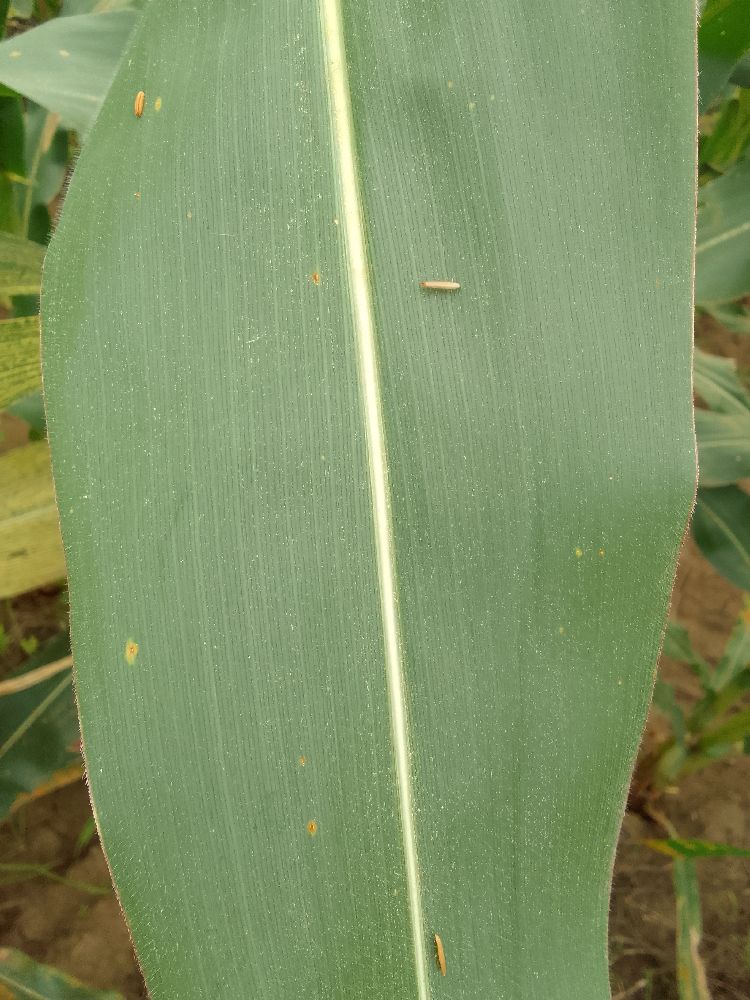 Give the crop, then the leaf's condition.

maize, healthy
